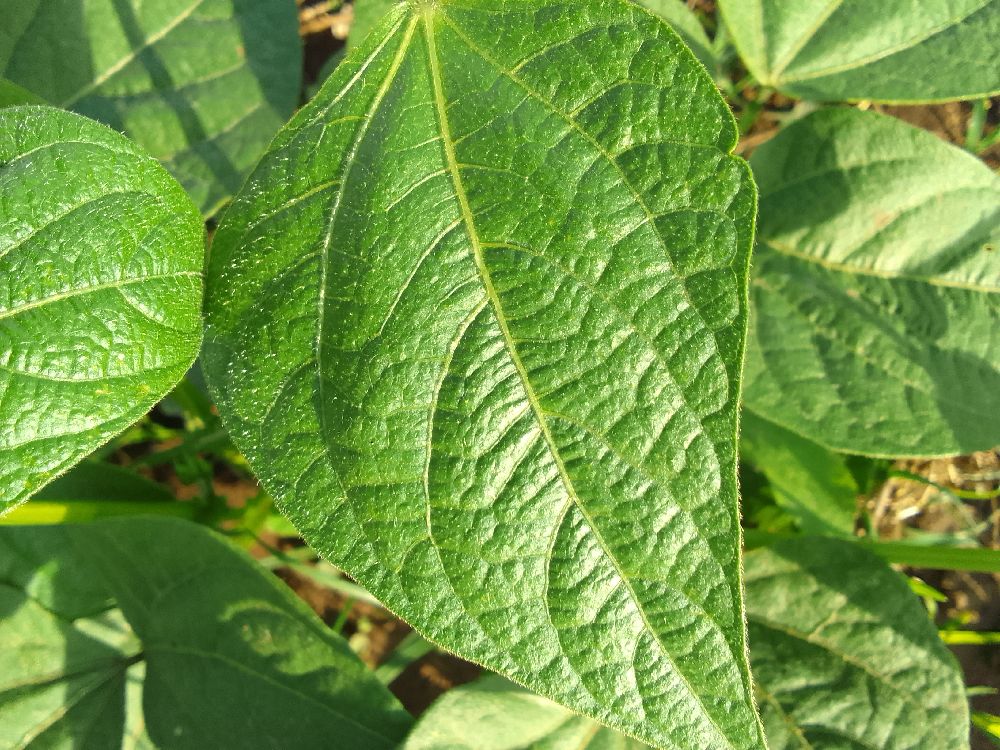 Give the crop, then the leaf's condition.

common bean, healthy
